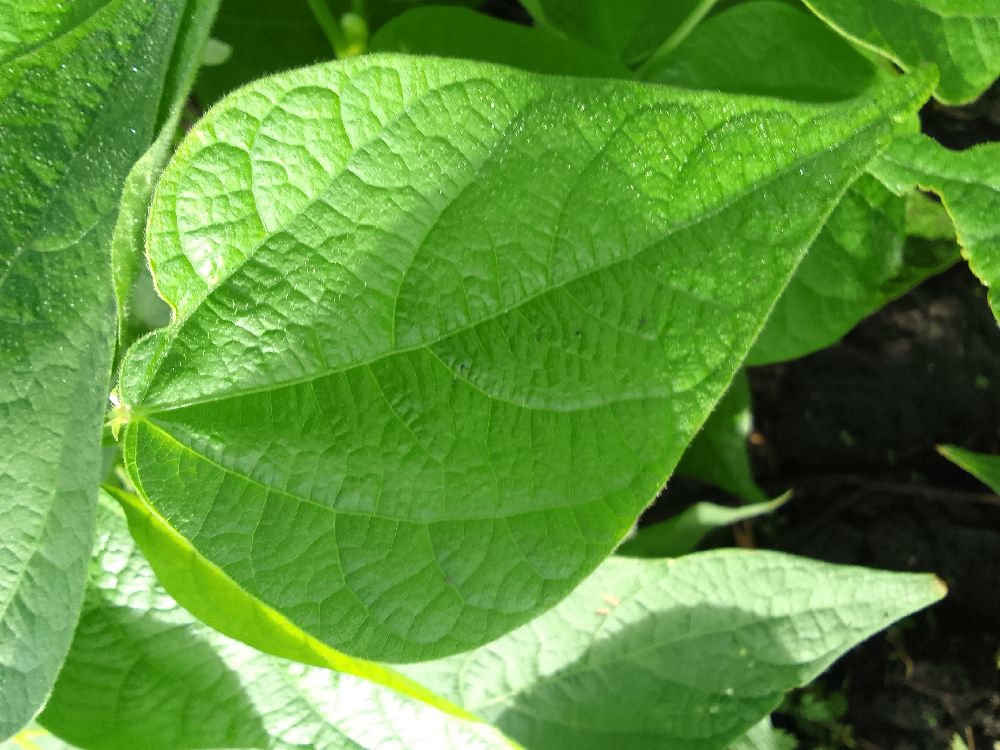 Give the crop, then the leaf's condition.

common bean, healthy
